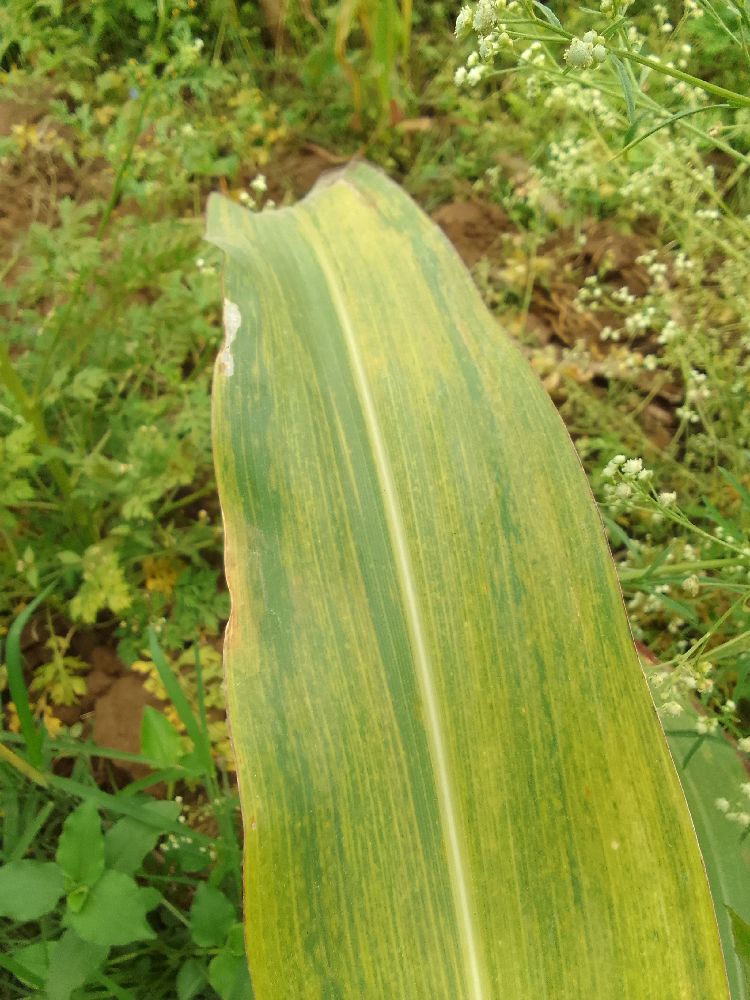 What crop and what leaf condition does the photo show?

maize, maize lethal necrosis
